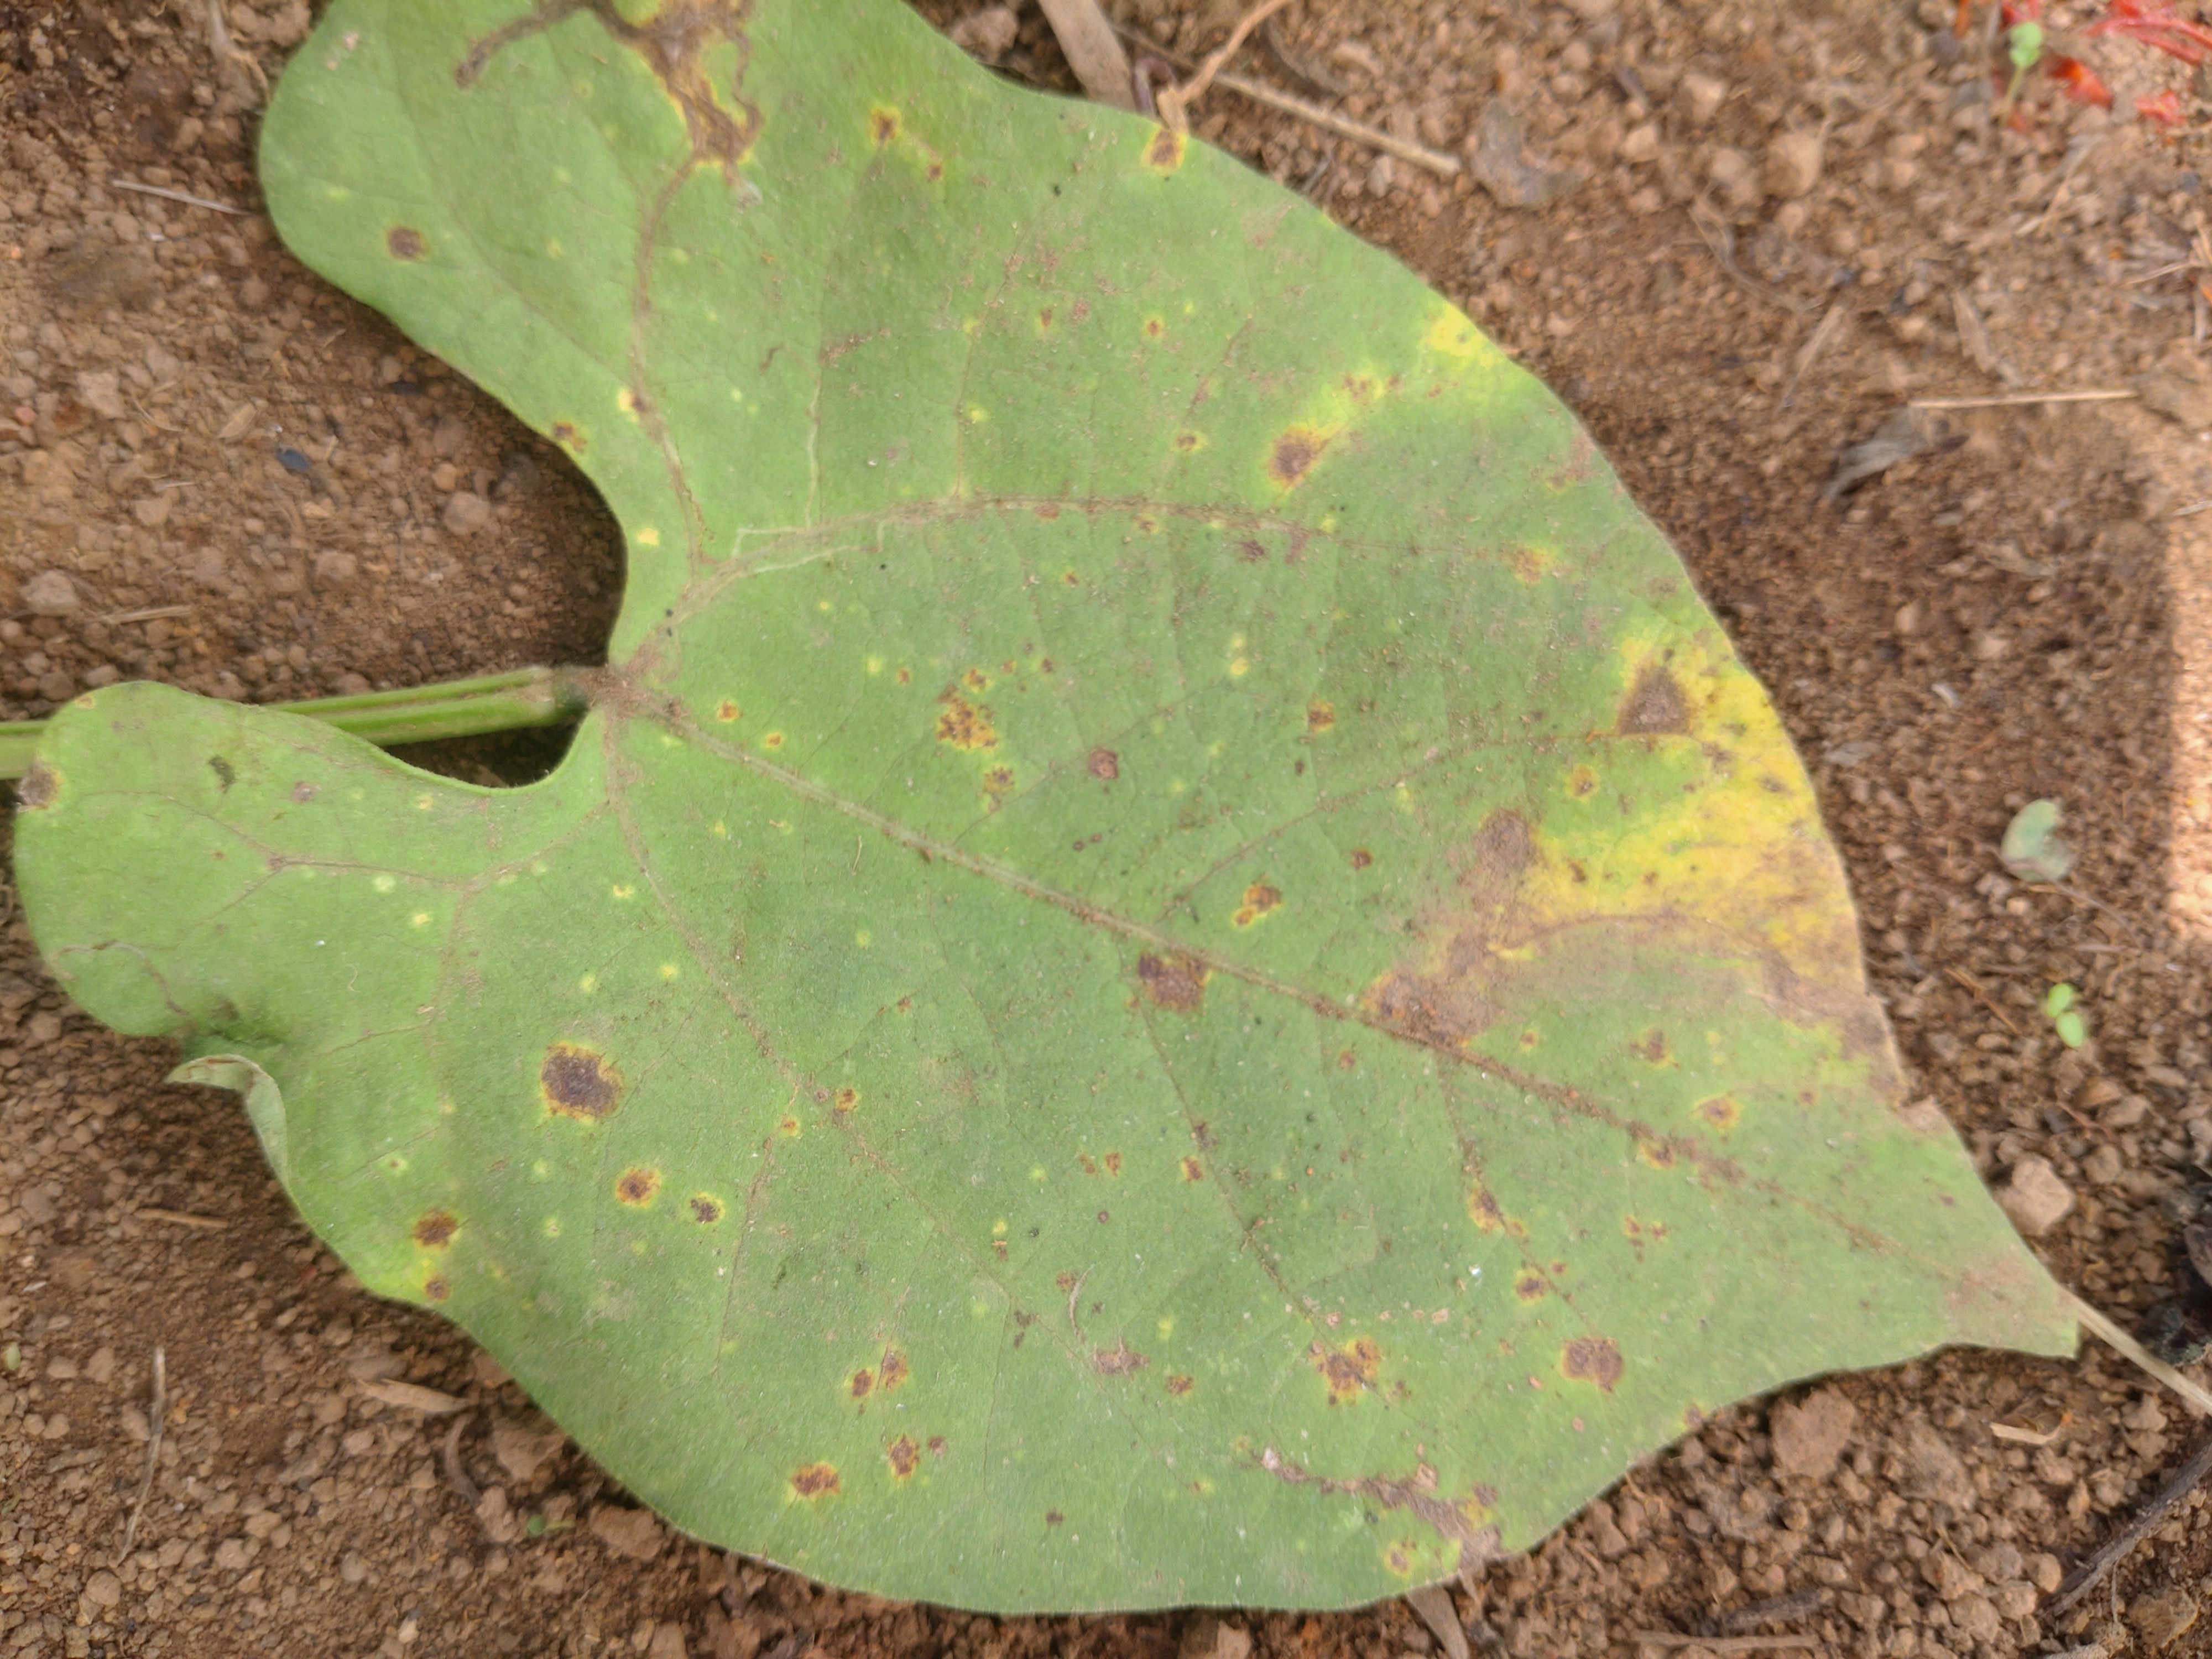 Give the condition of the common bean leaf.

rust
